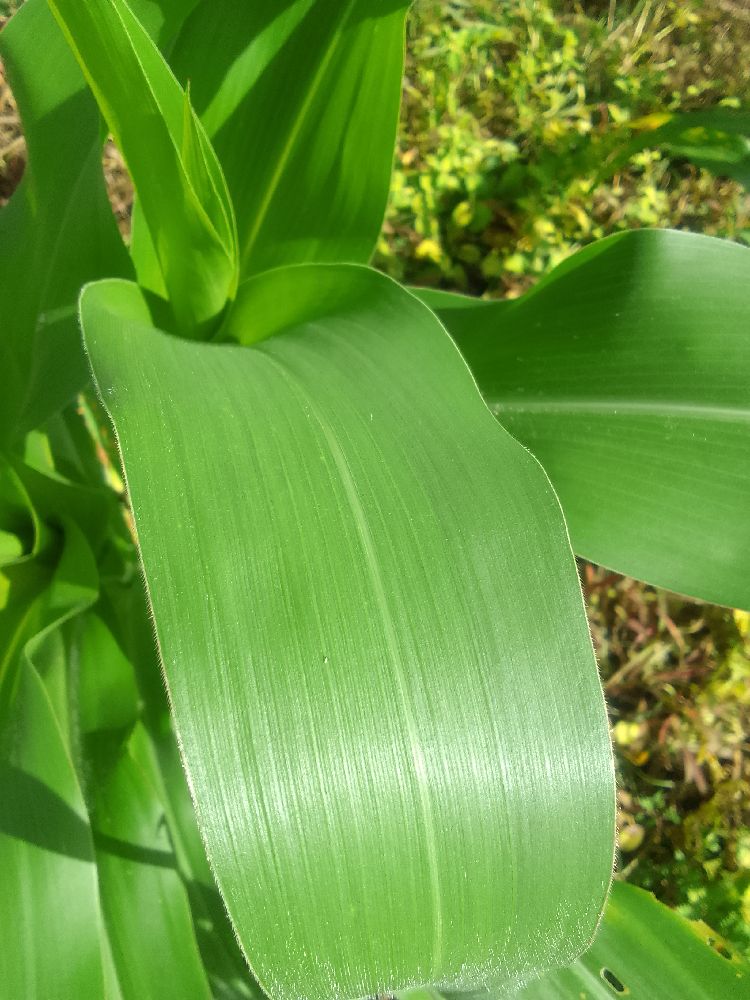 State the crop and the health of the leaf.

maize, healthy
